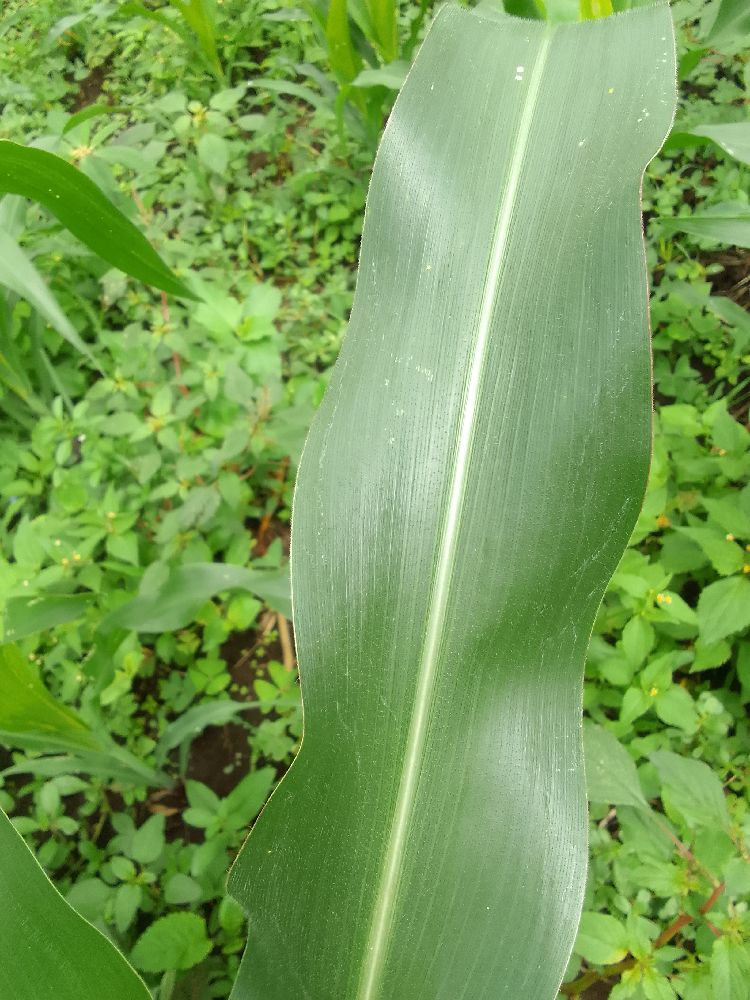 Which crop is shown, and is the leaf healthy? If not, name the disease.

maize, healthy
